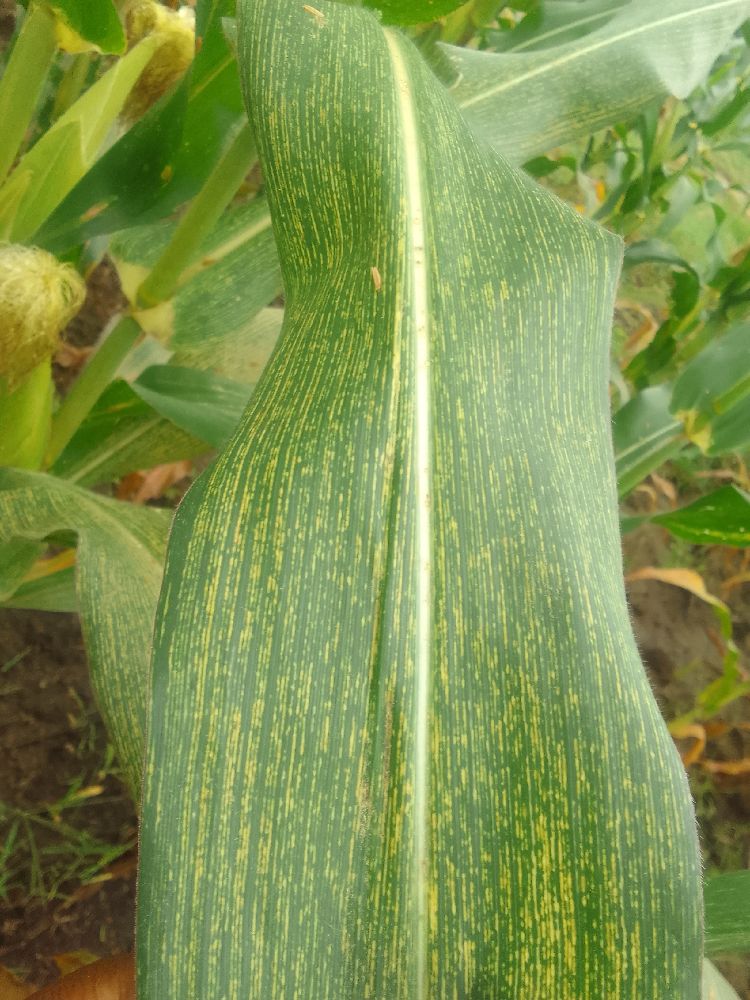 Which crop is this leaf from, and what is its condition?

maize, maize streak virus
